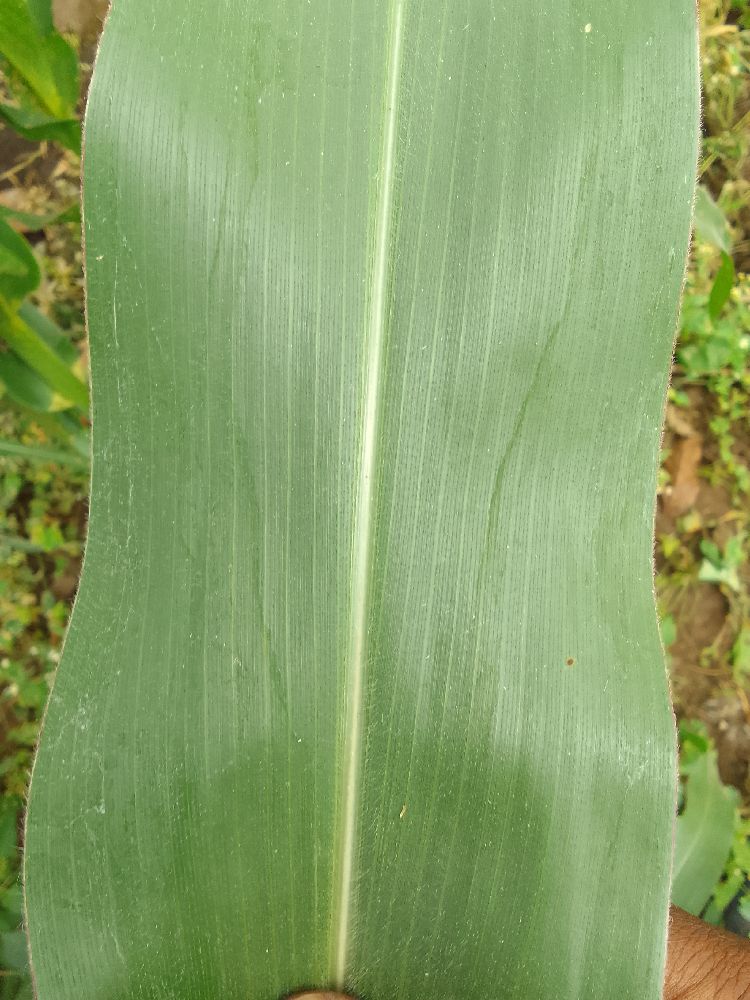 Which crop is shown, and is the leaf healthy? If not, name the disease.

maize, healthy
